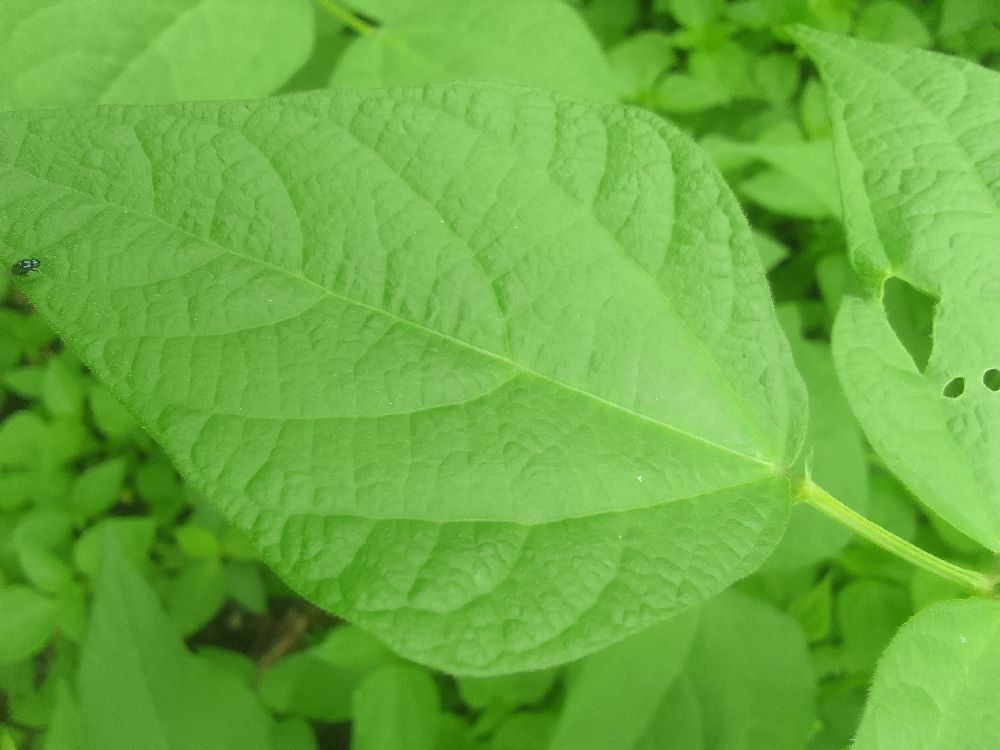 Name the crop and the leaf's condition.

common bean, healthy
